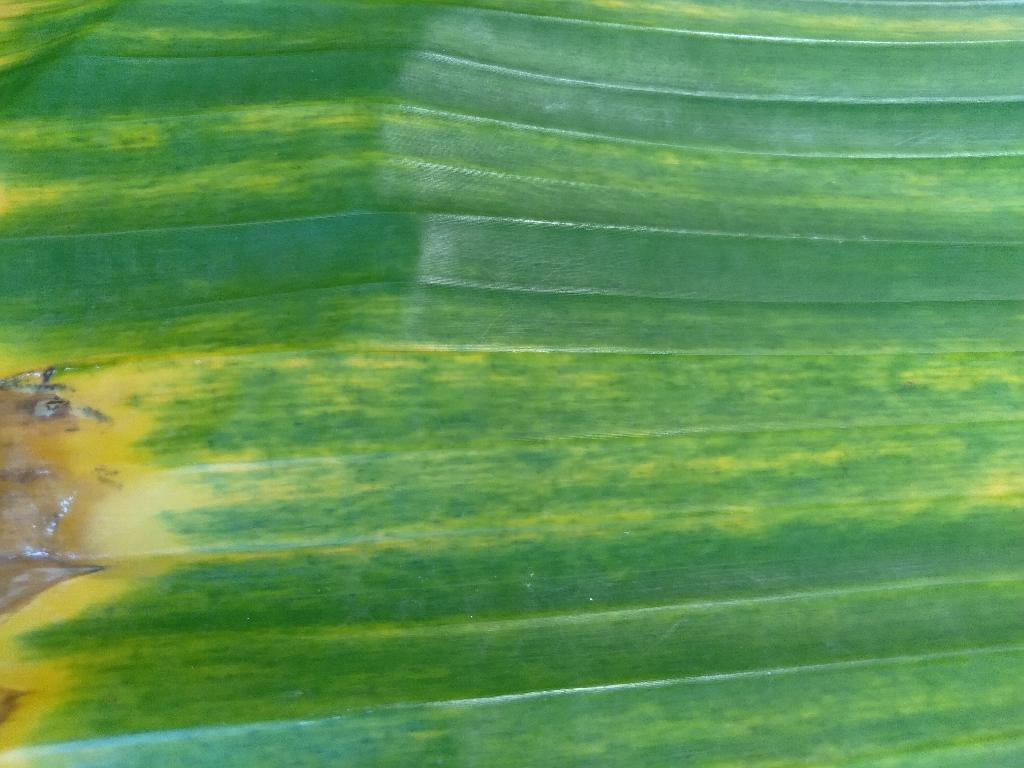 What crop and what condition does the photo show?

banana, fusarium wilt race 1
